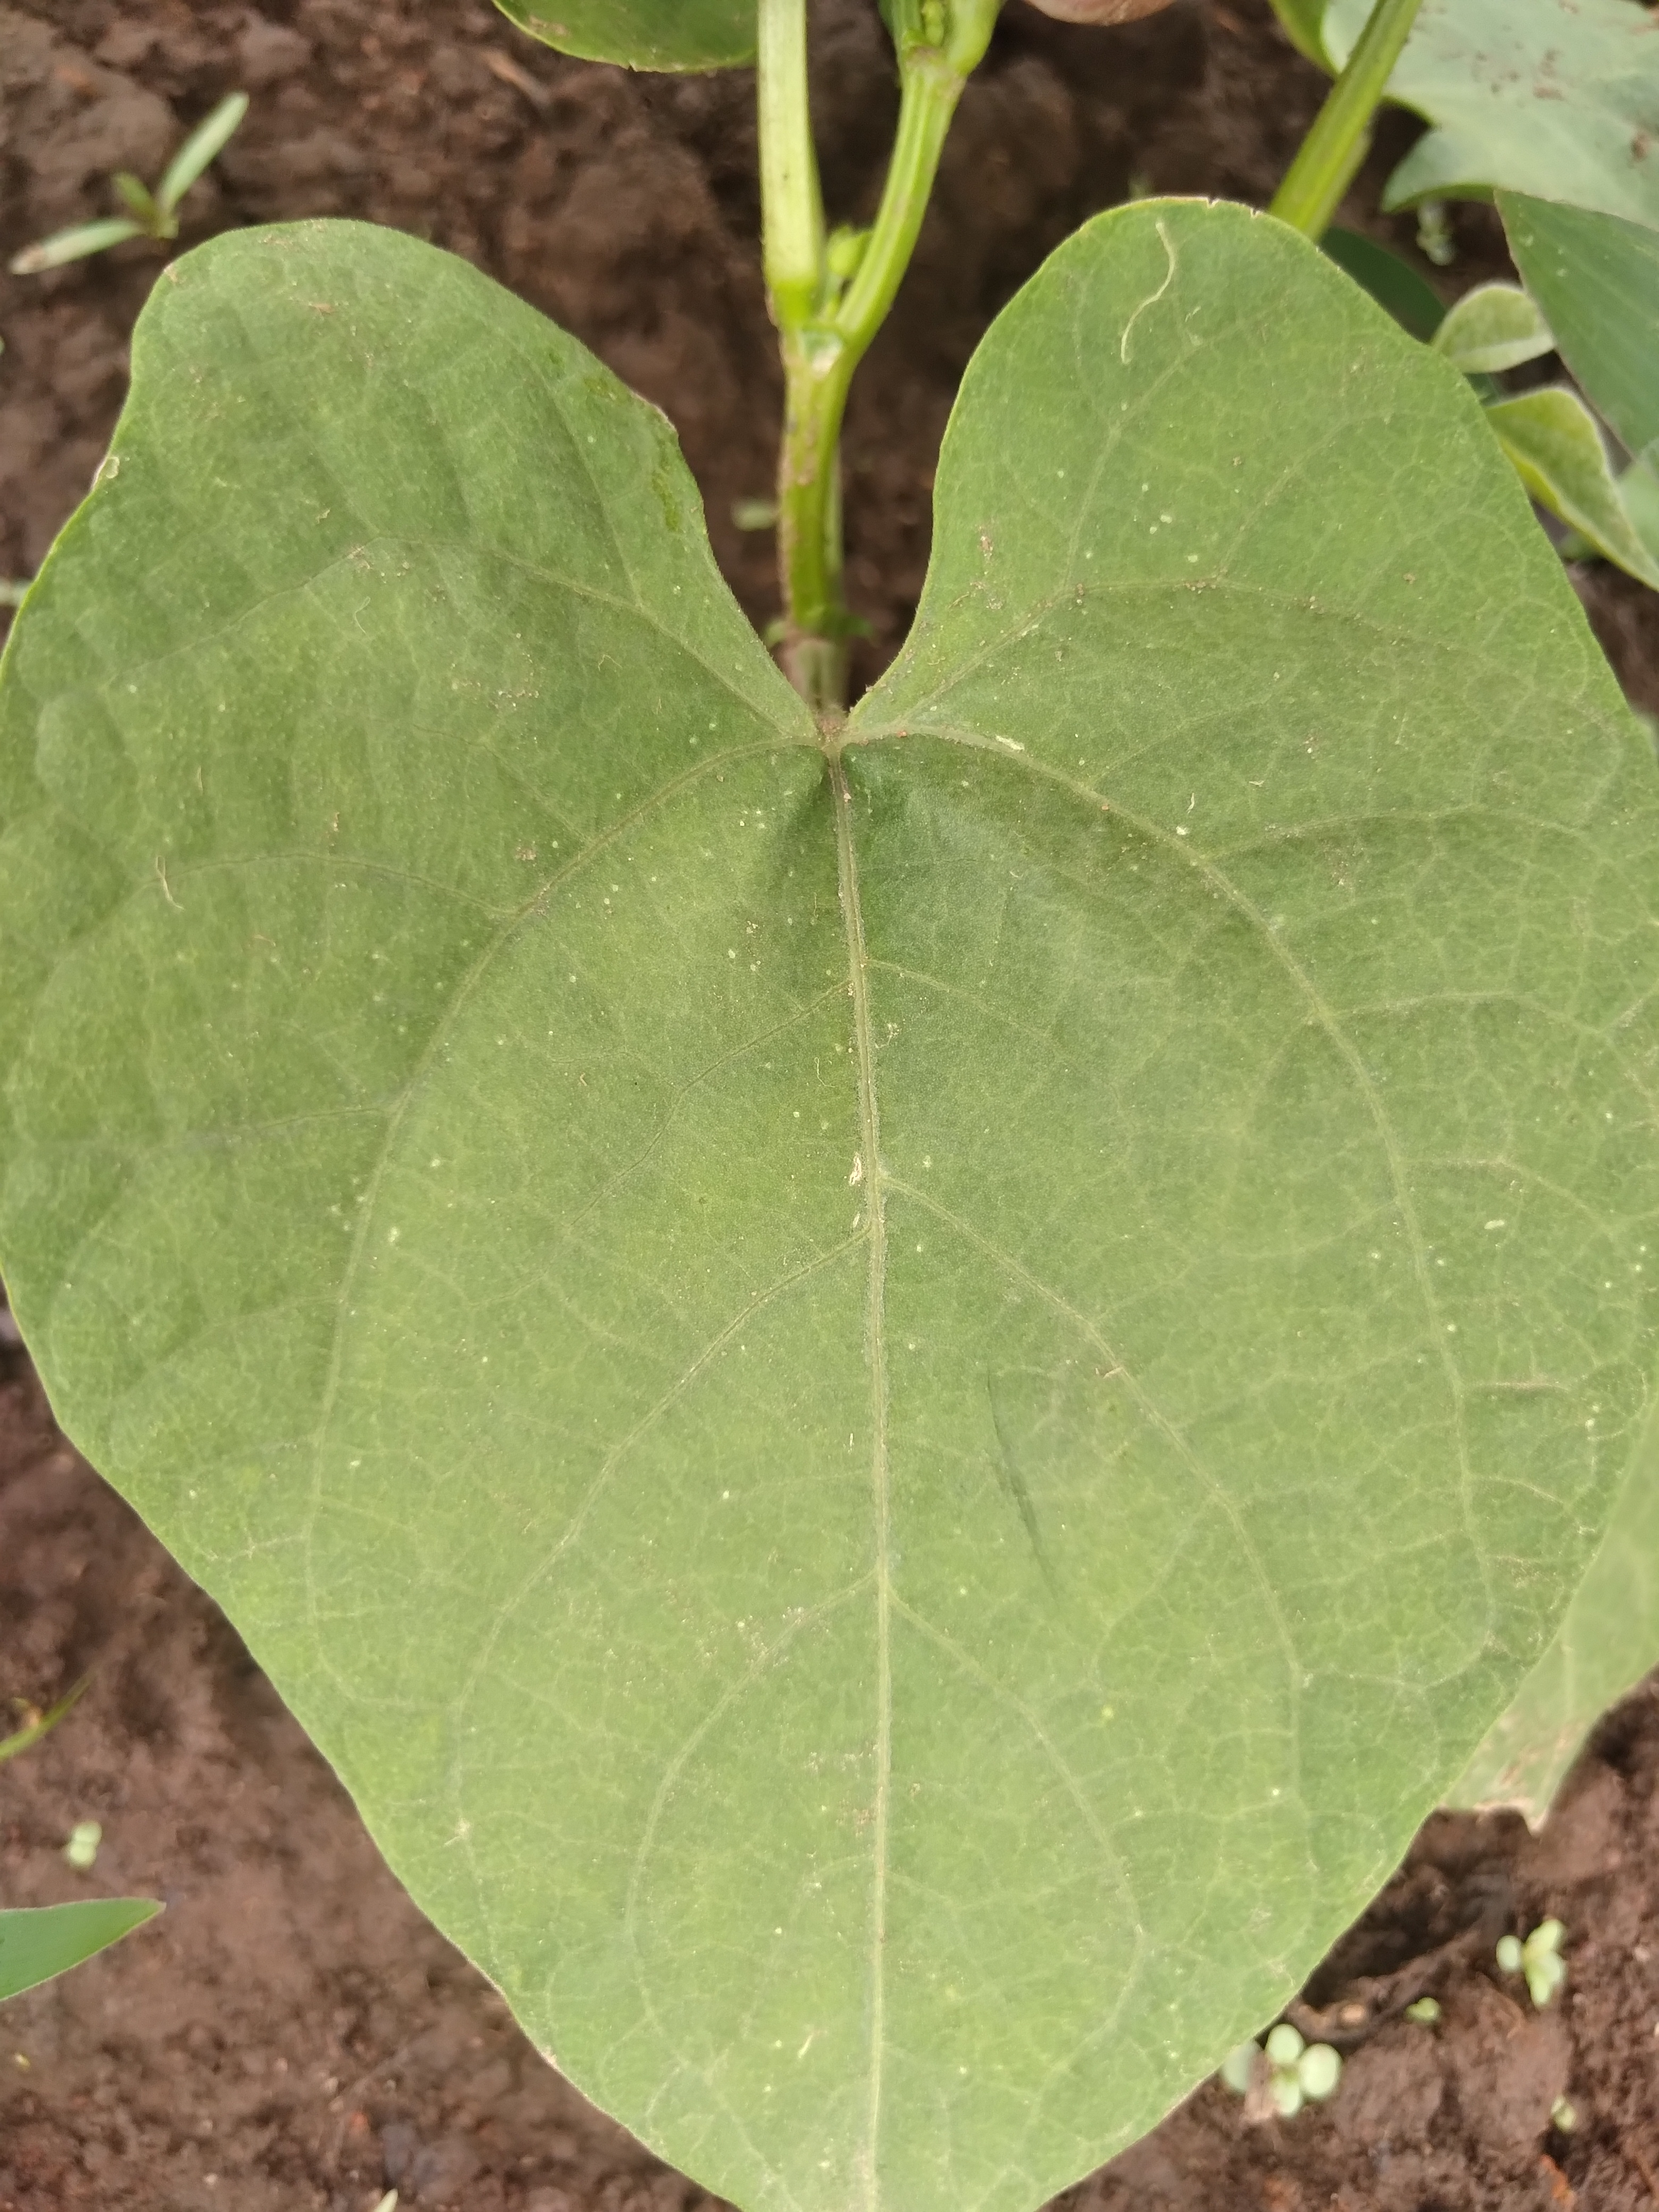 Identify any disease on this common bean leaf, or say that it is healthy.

healthy
